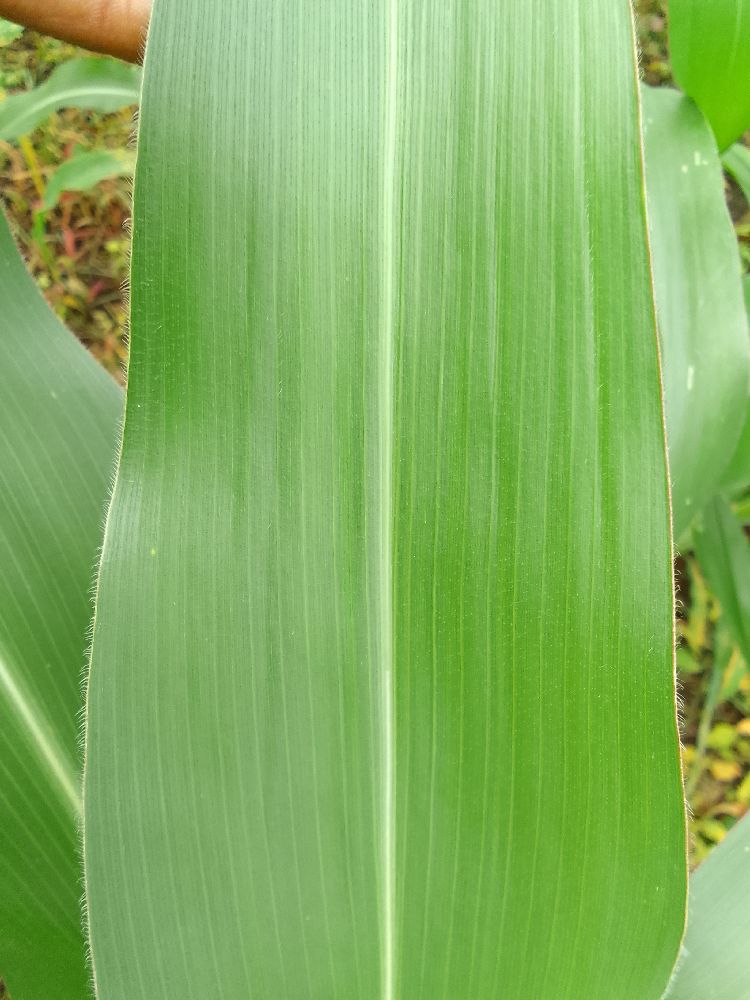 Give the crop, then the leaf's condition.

maize, healthy
